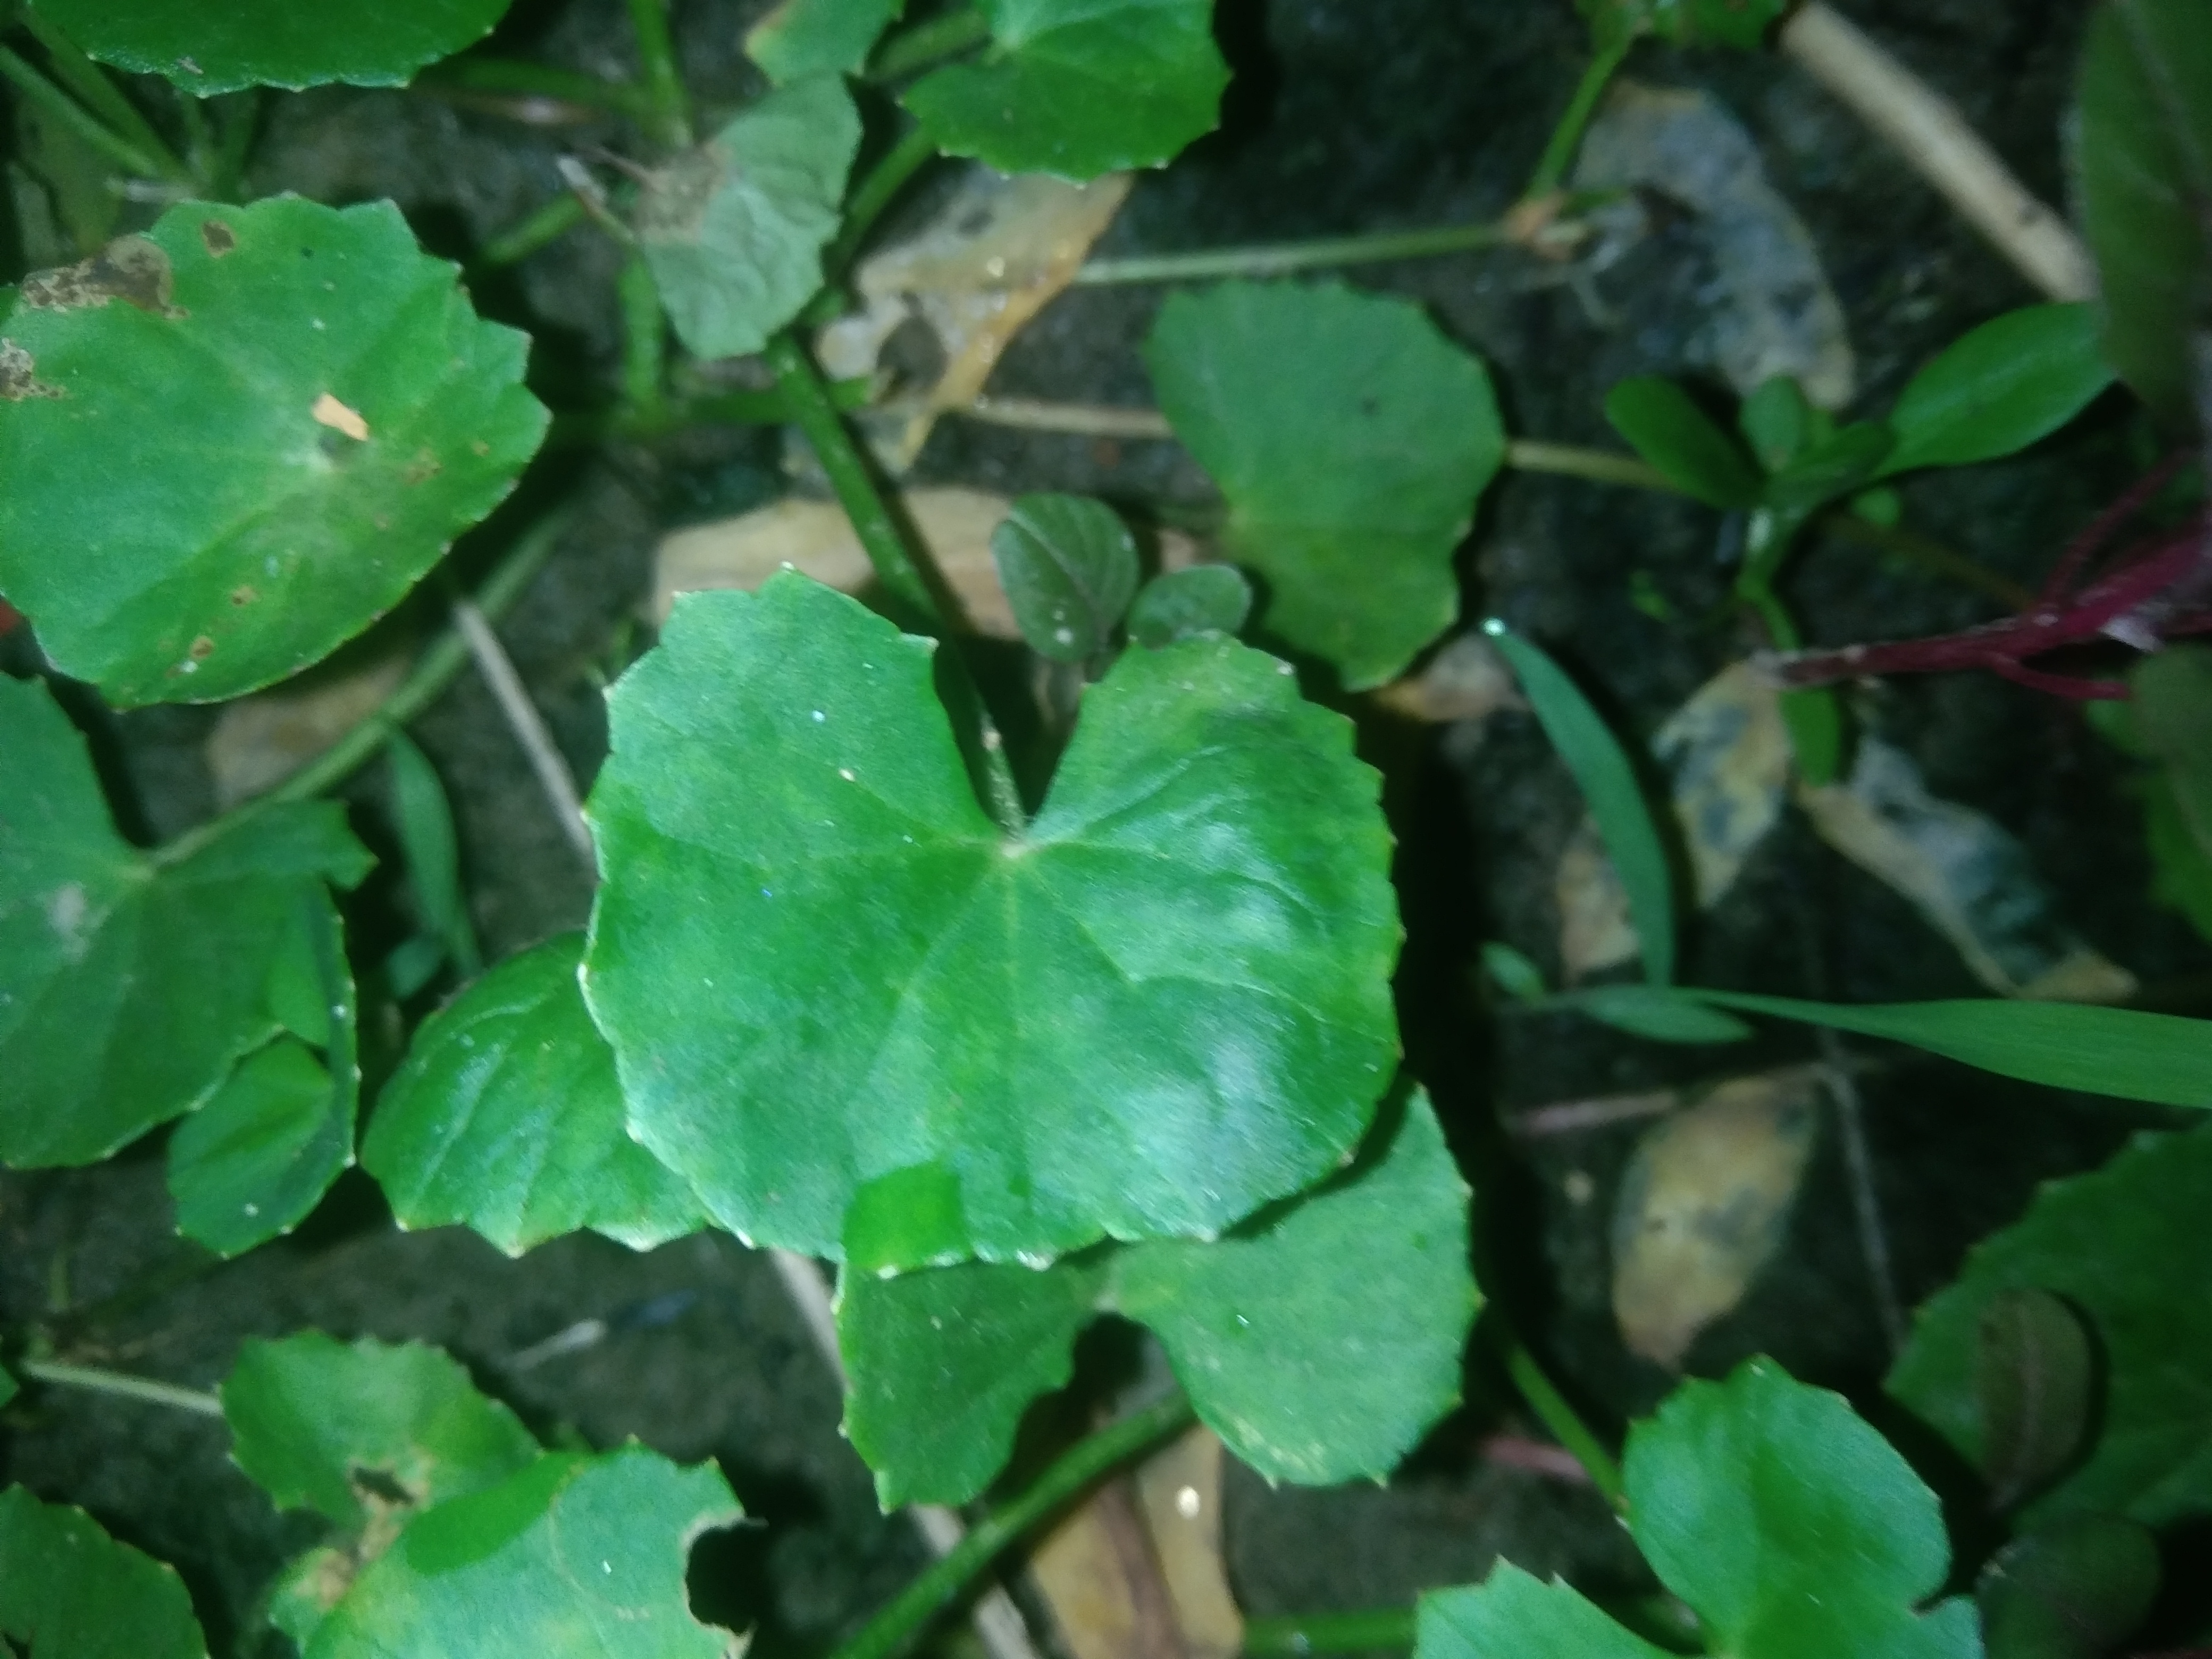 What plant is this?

thankuni
